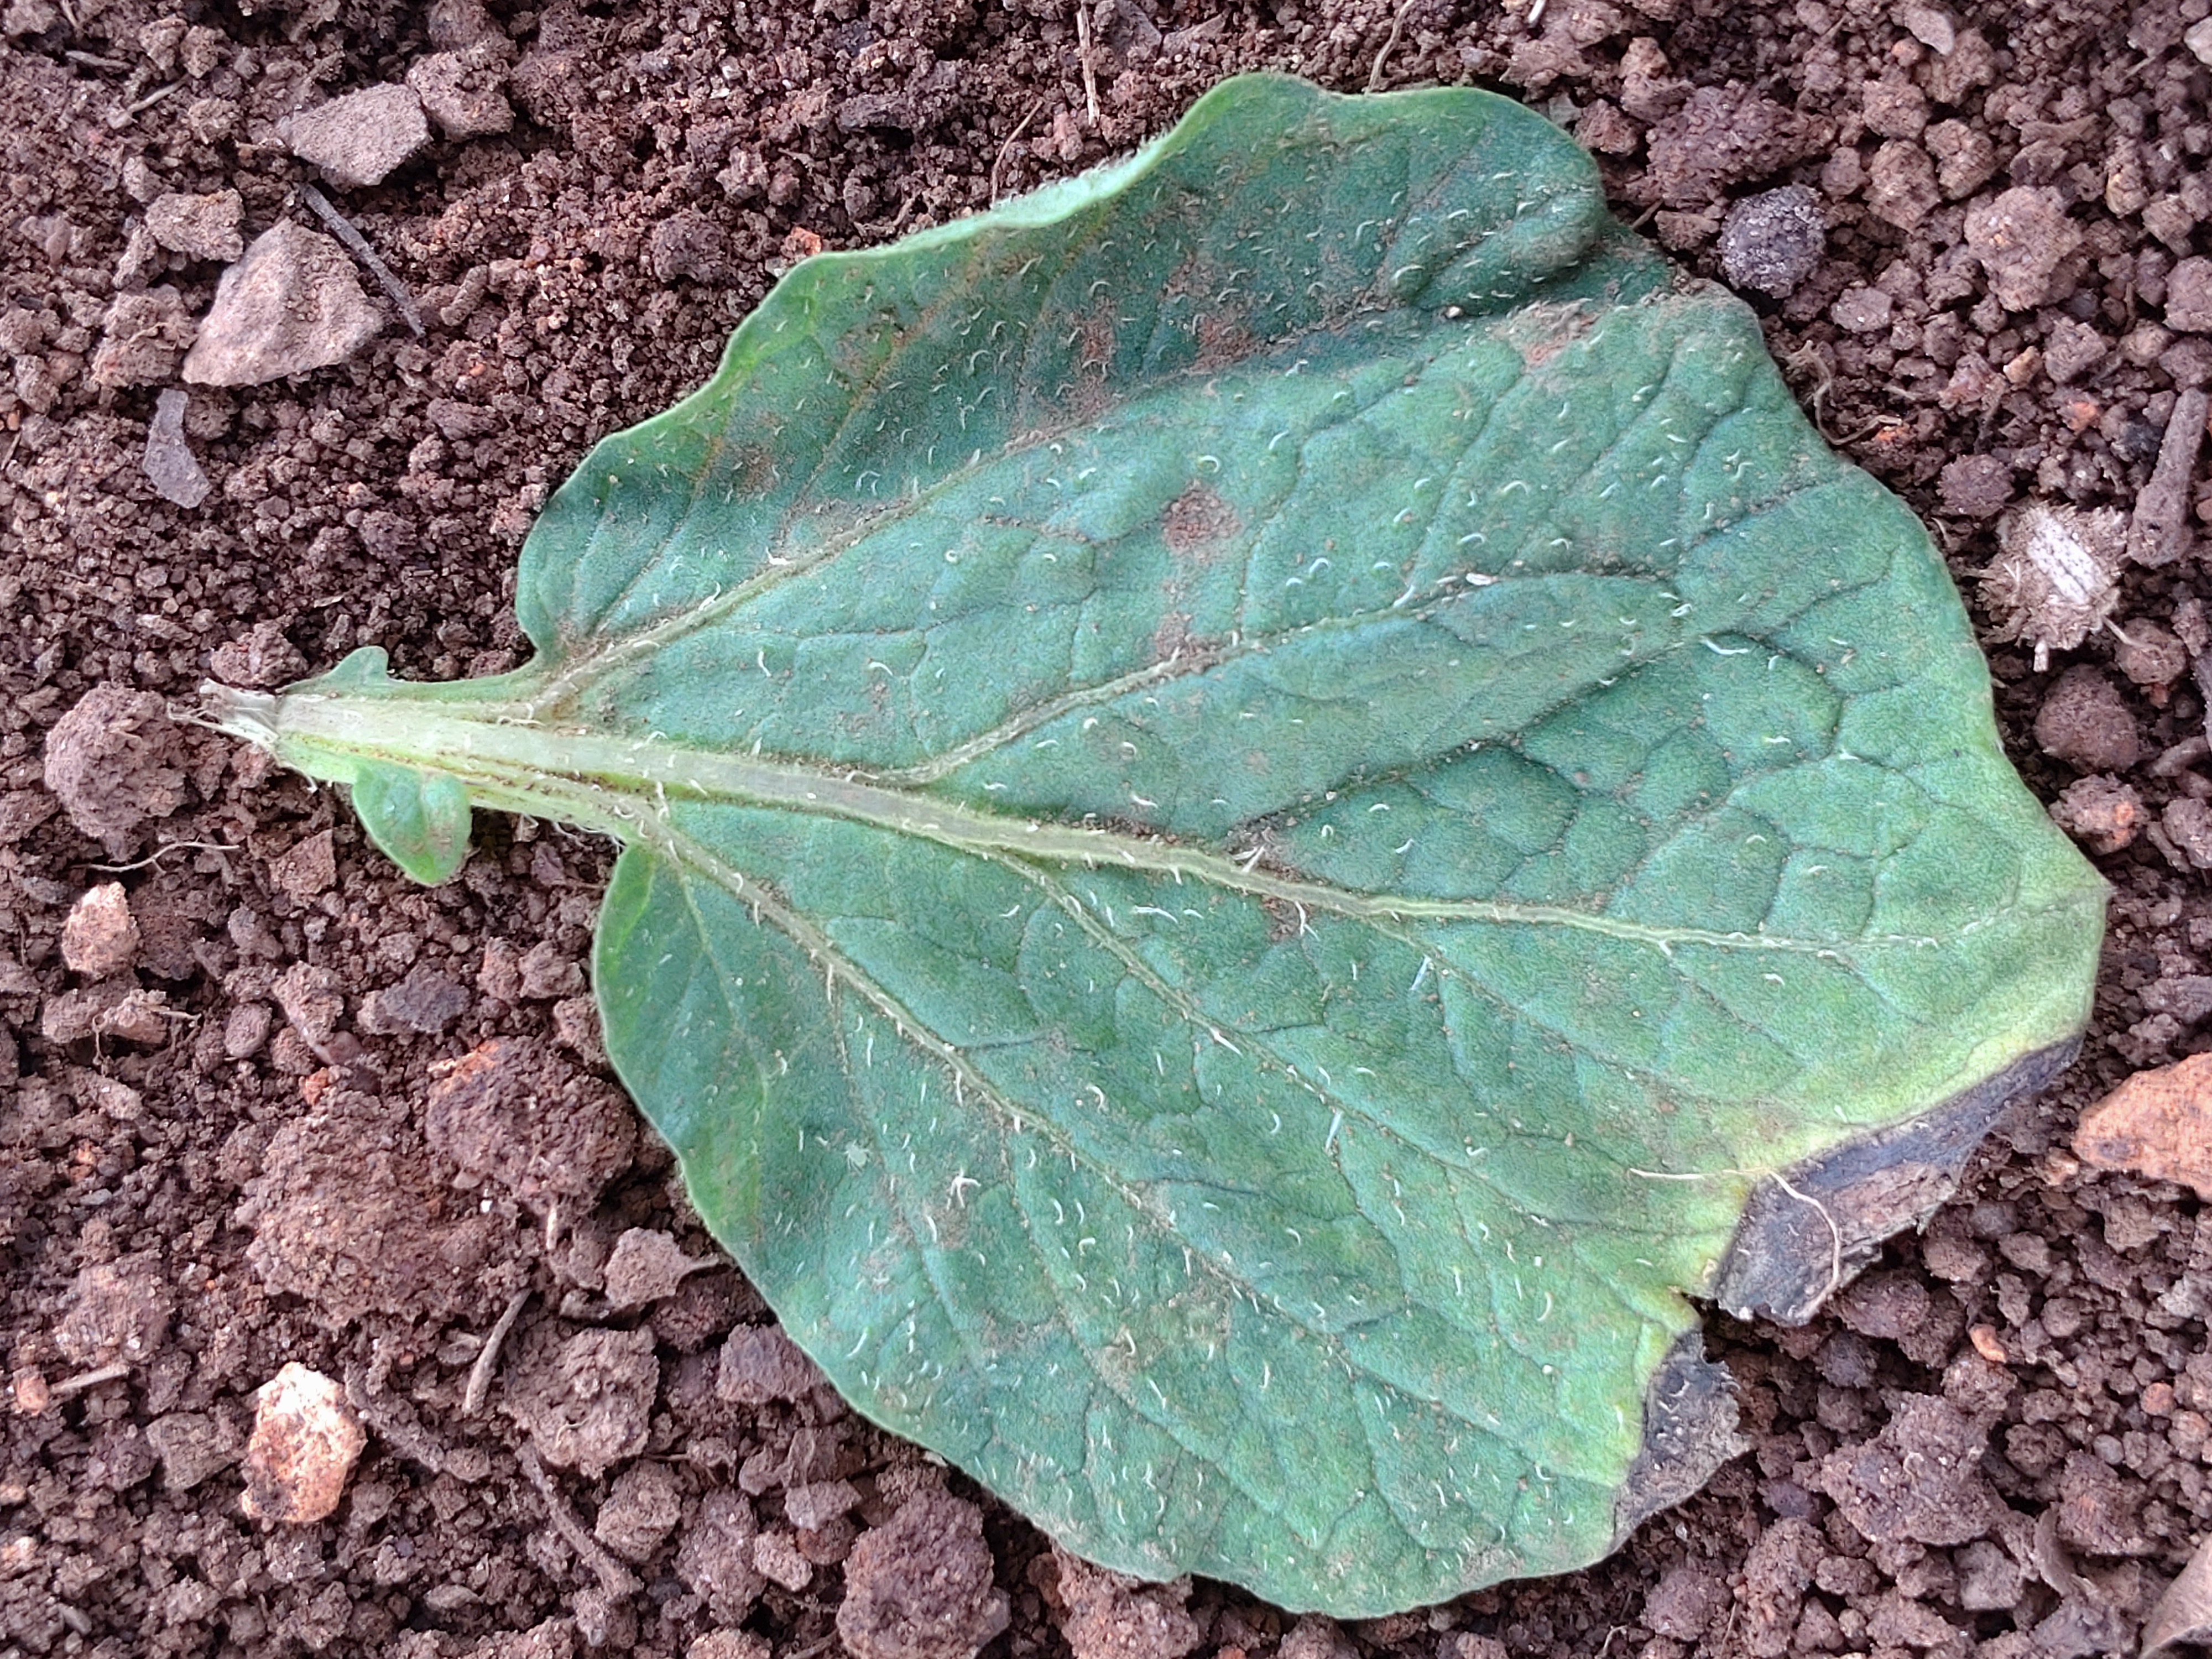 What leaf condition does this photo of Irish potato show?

early blight
